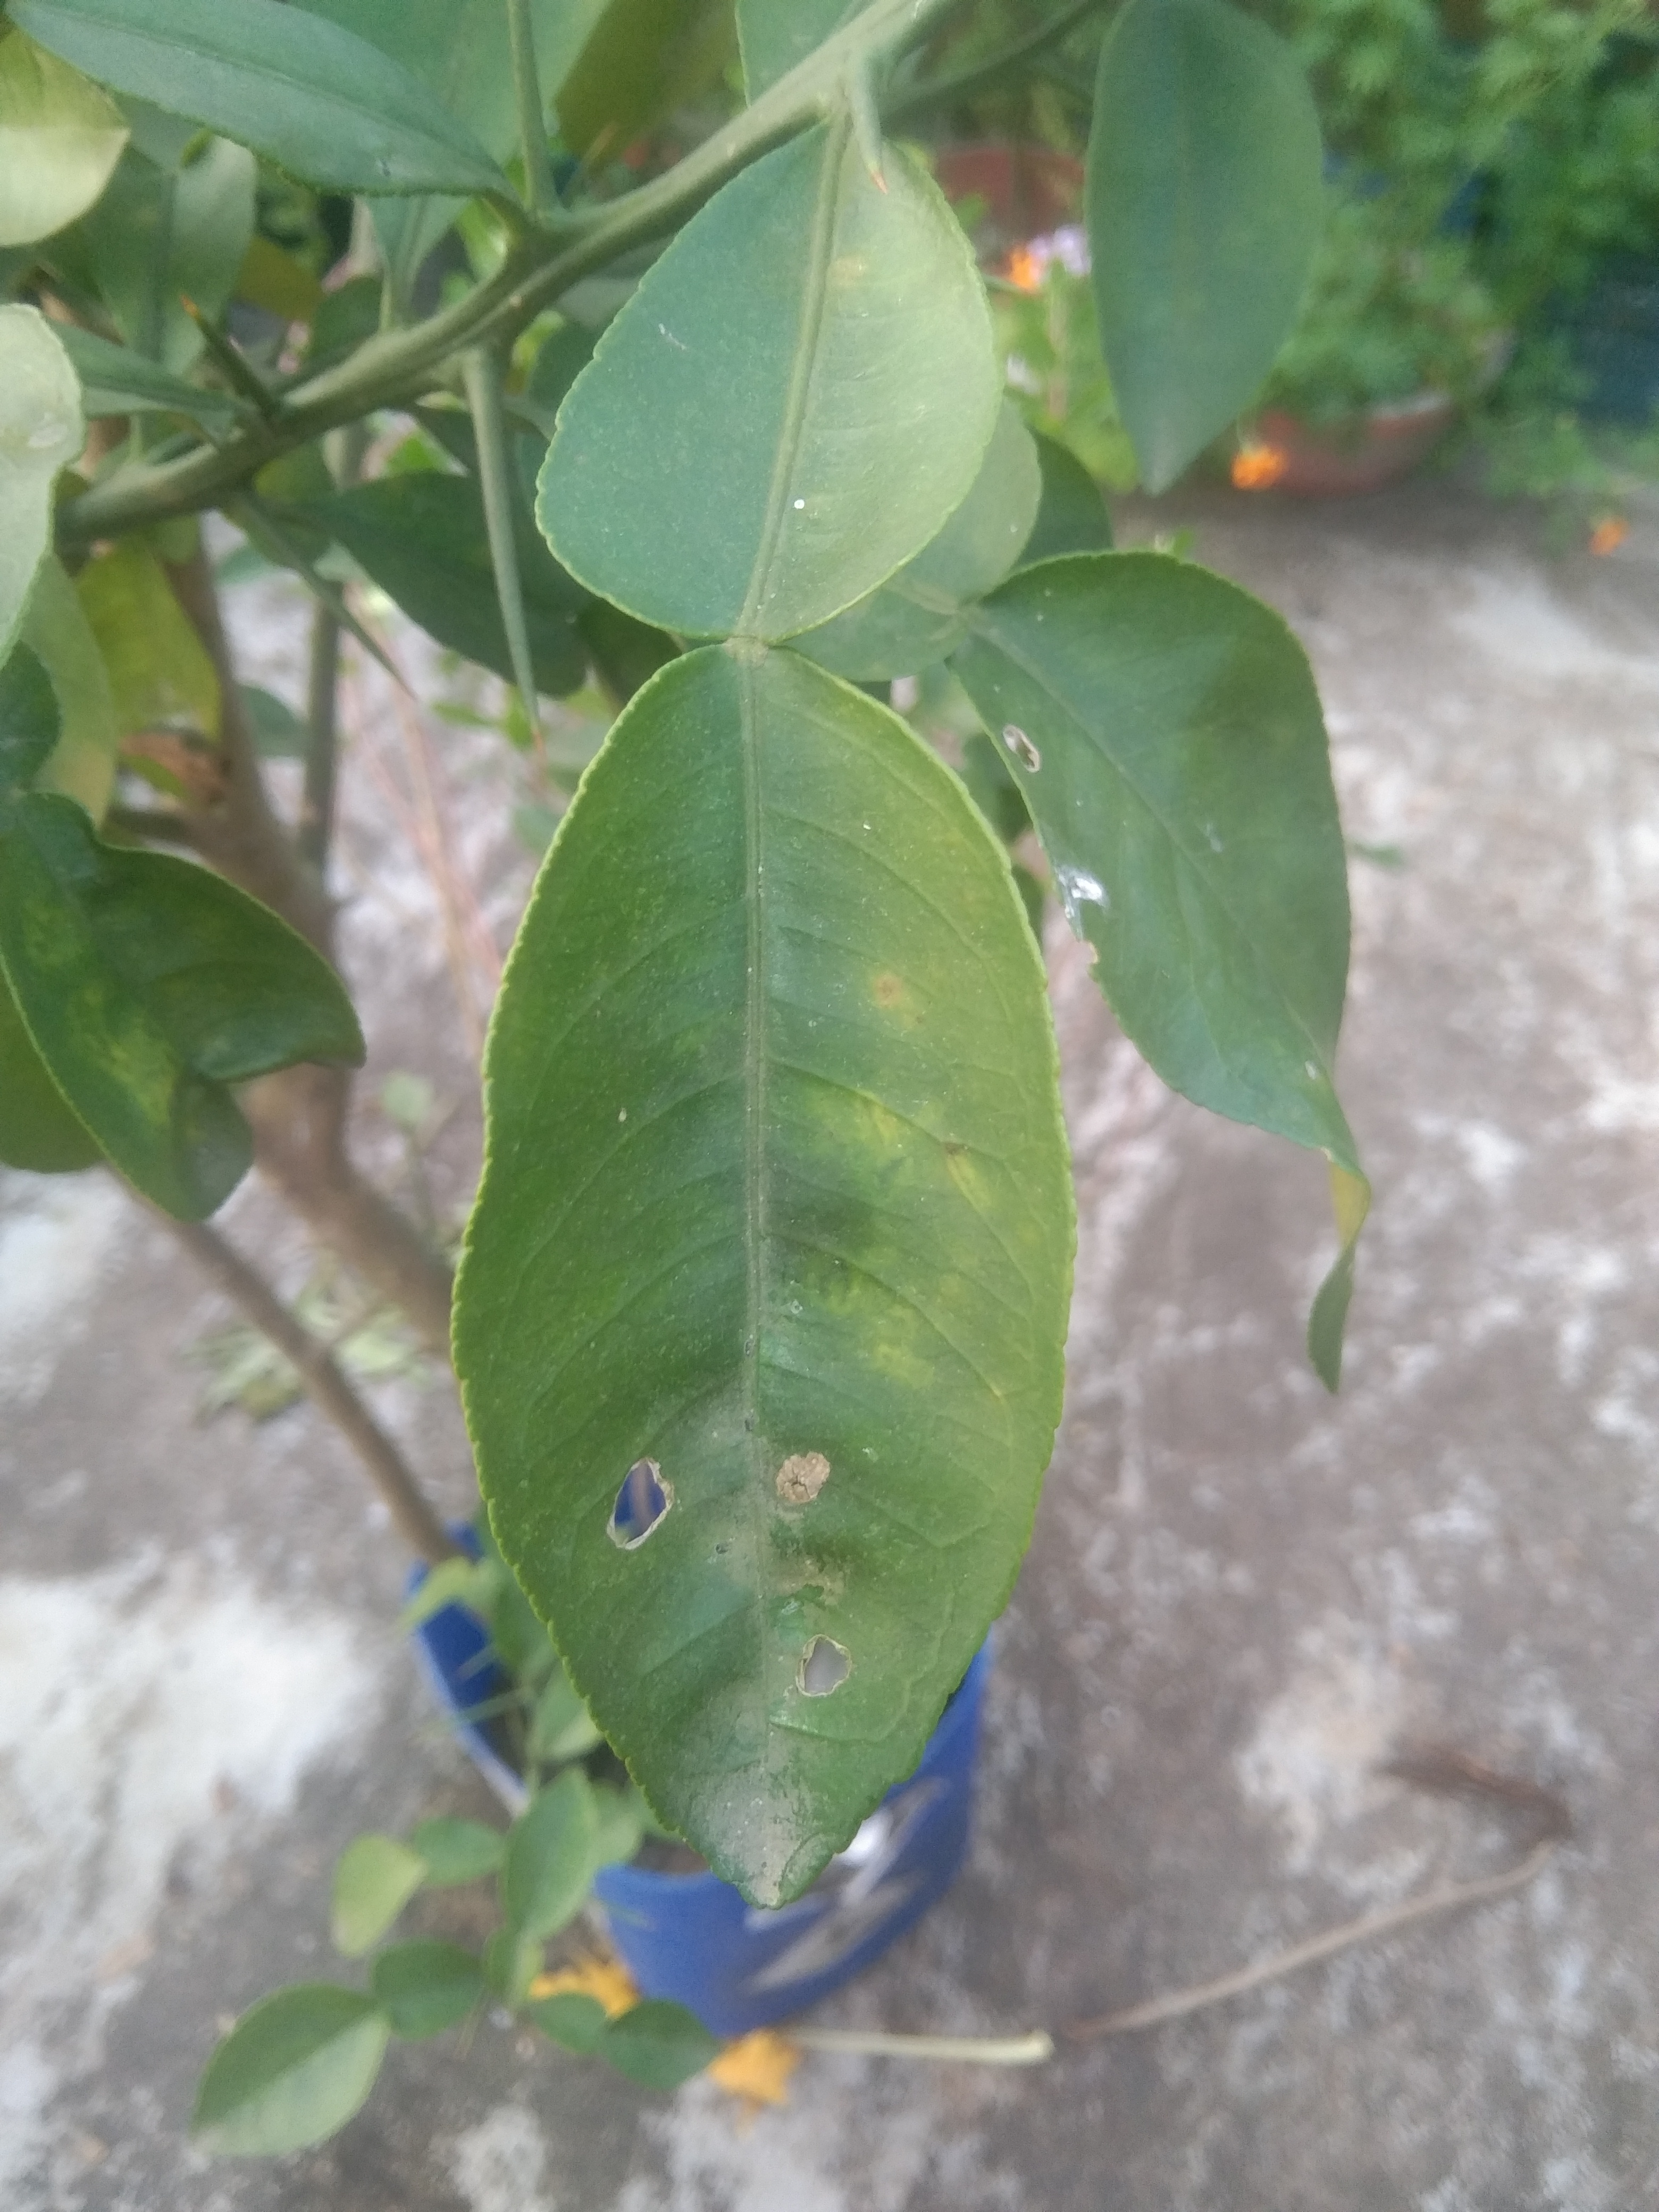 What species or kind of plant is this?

lemon
